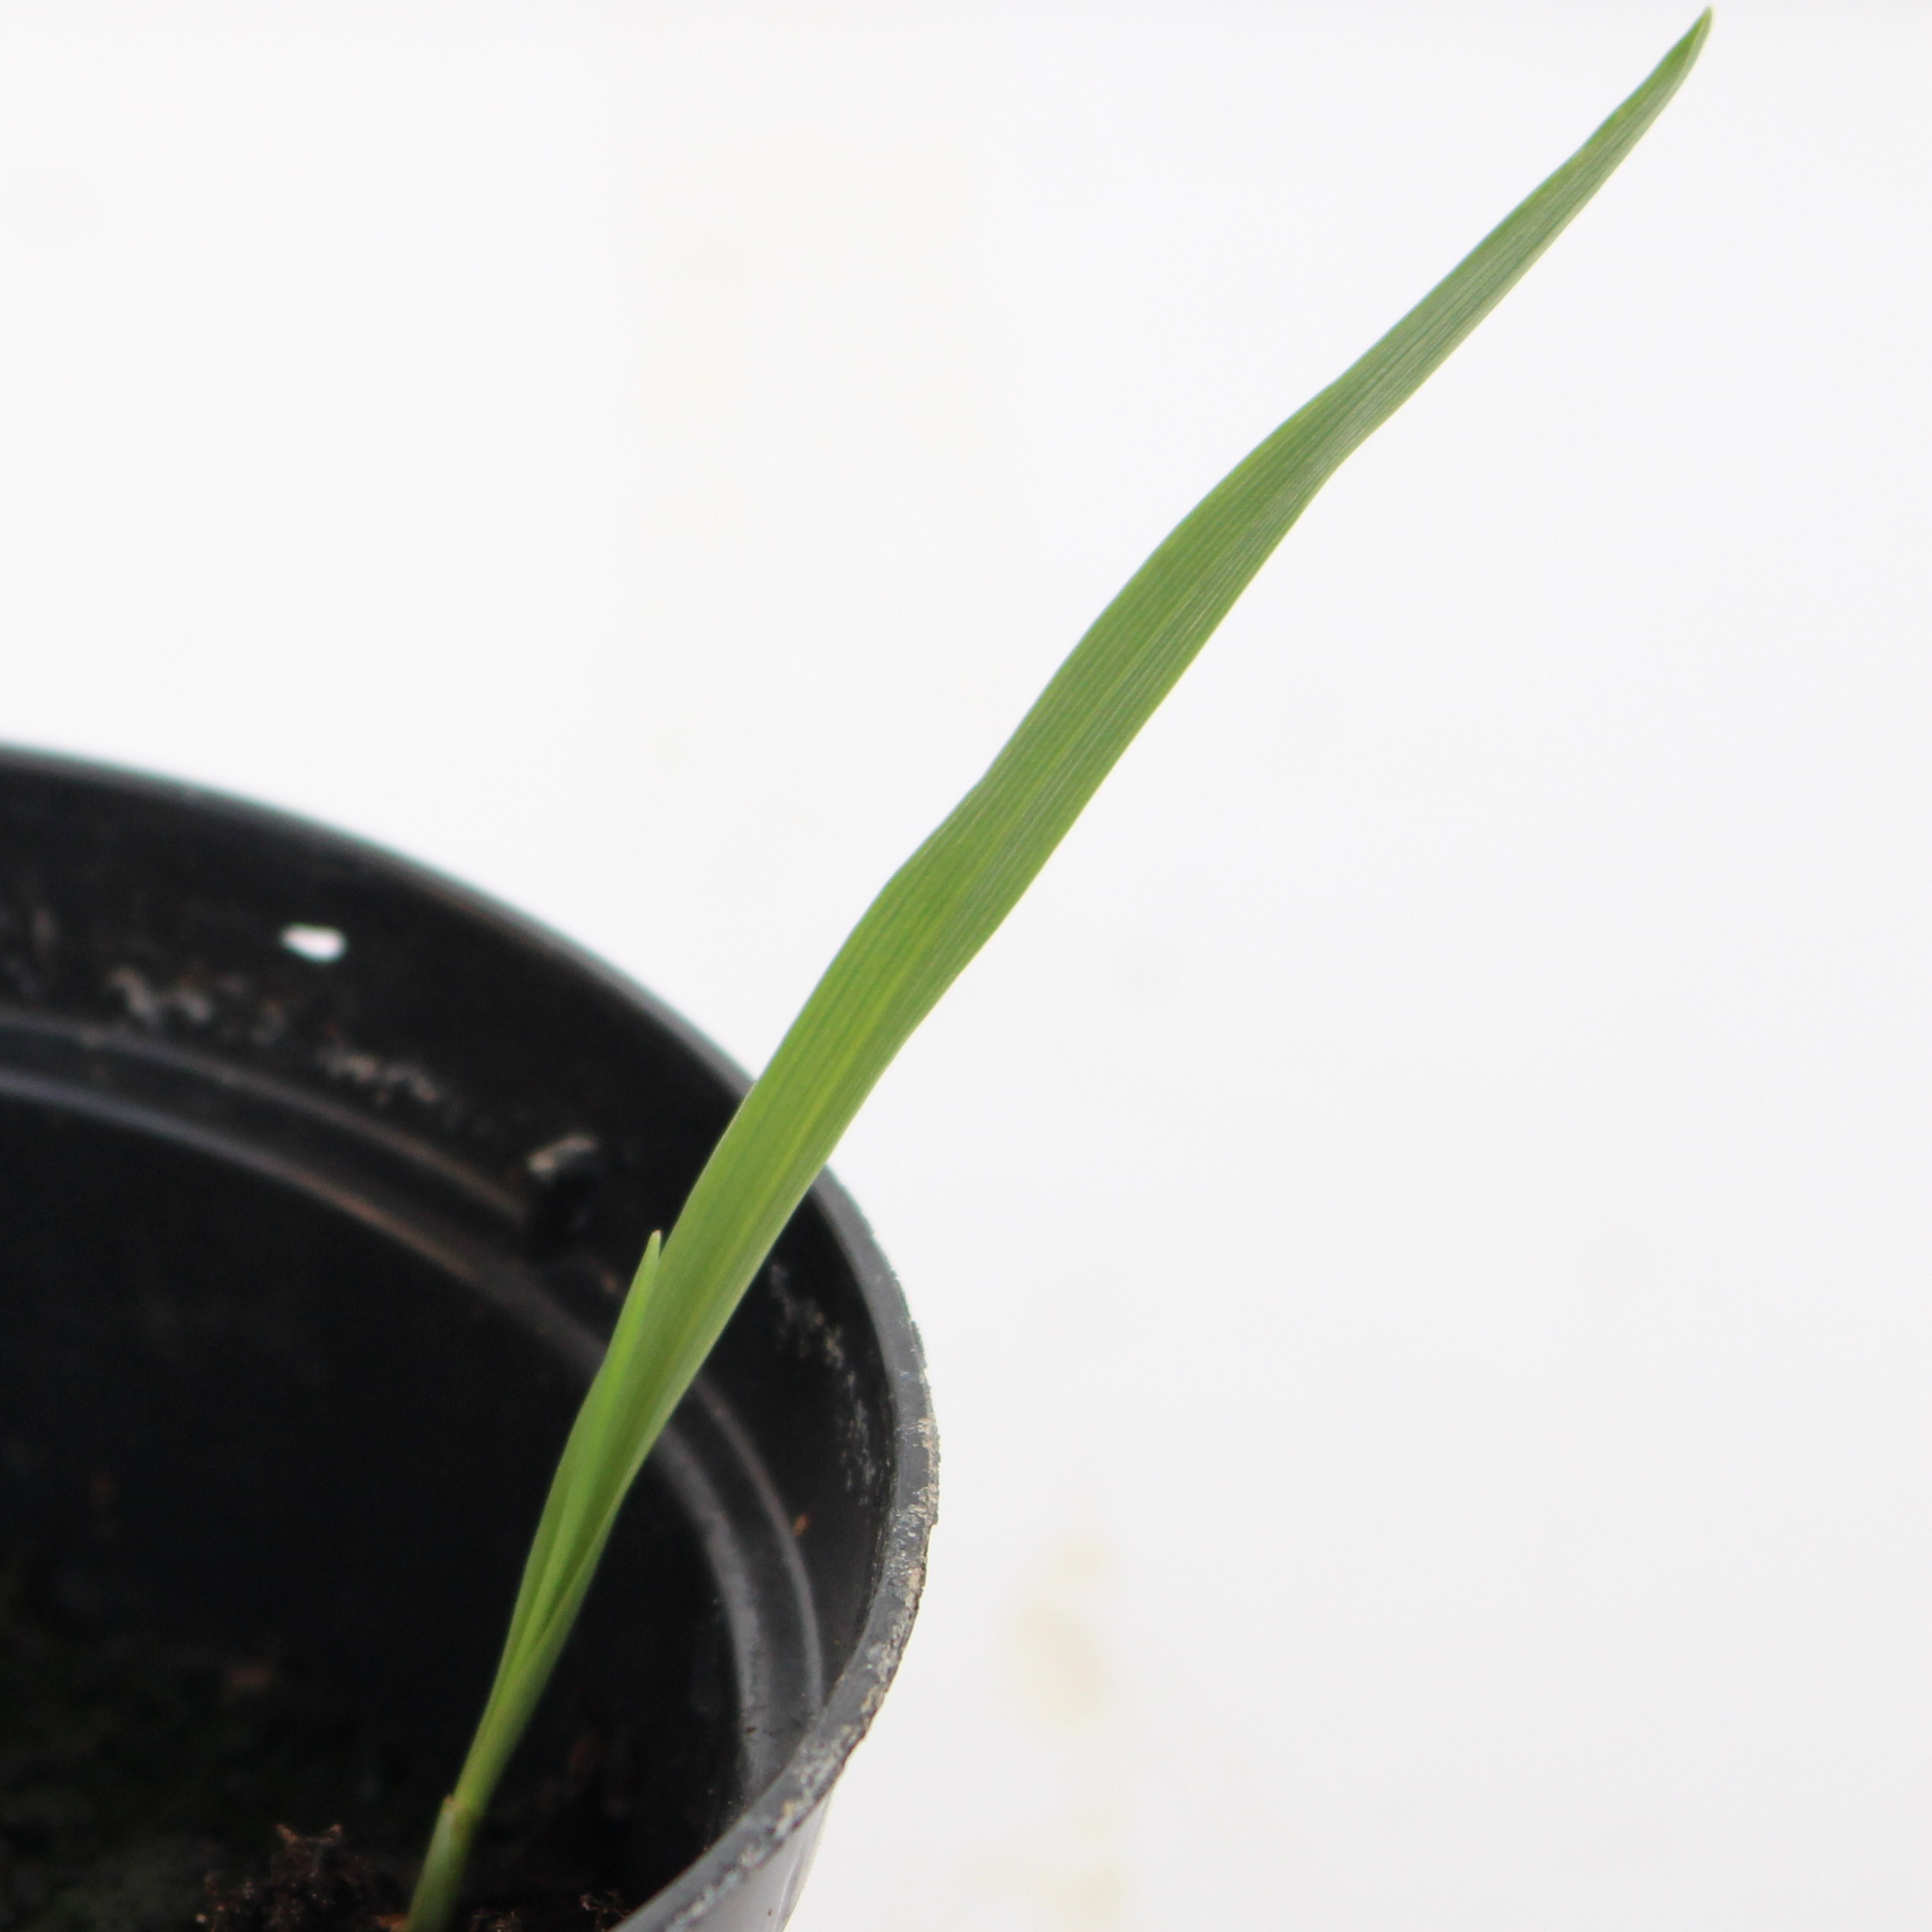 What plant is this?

Avena sterilis
